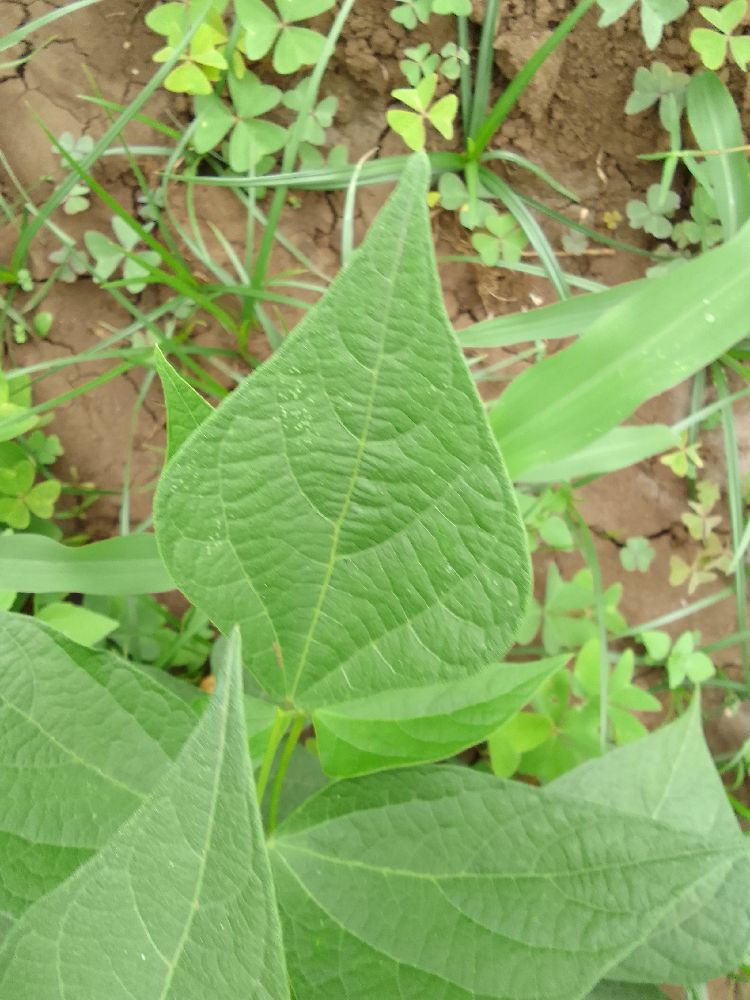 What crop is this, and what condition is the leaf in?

common bean, healthy
